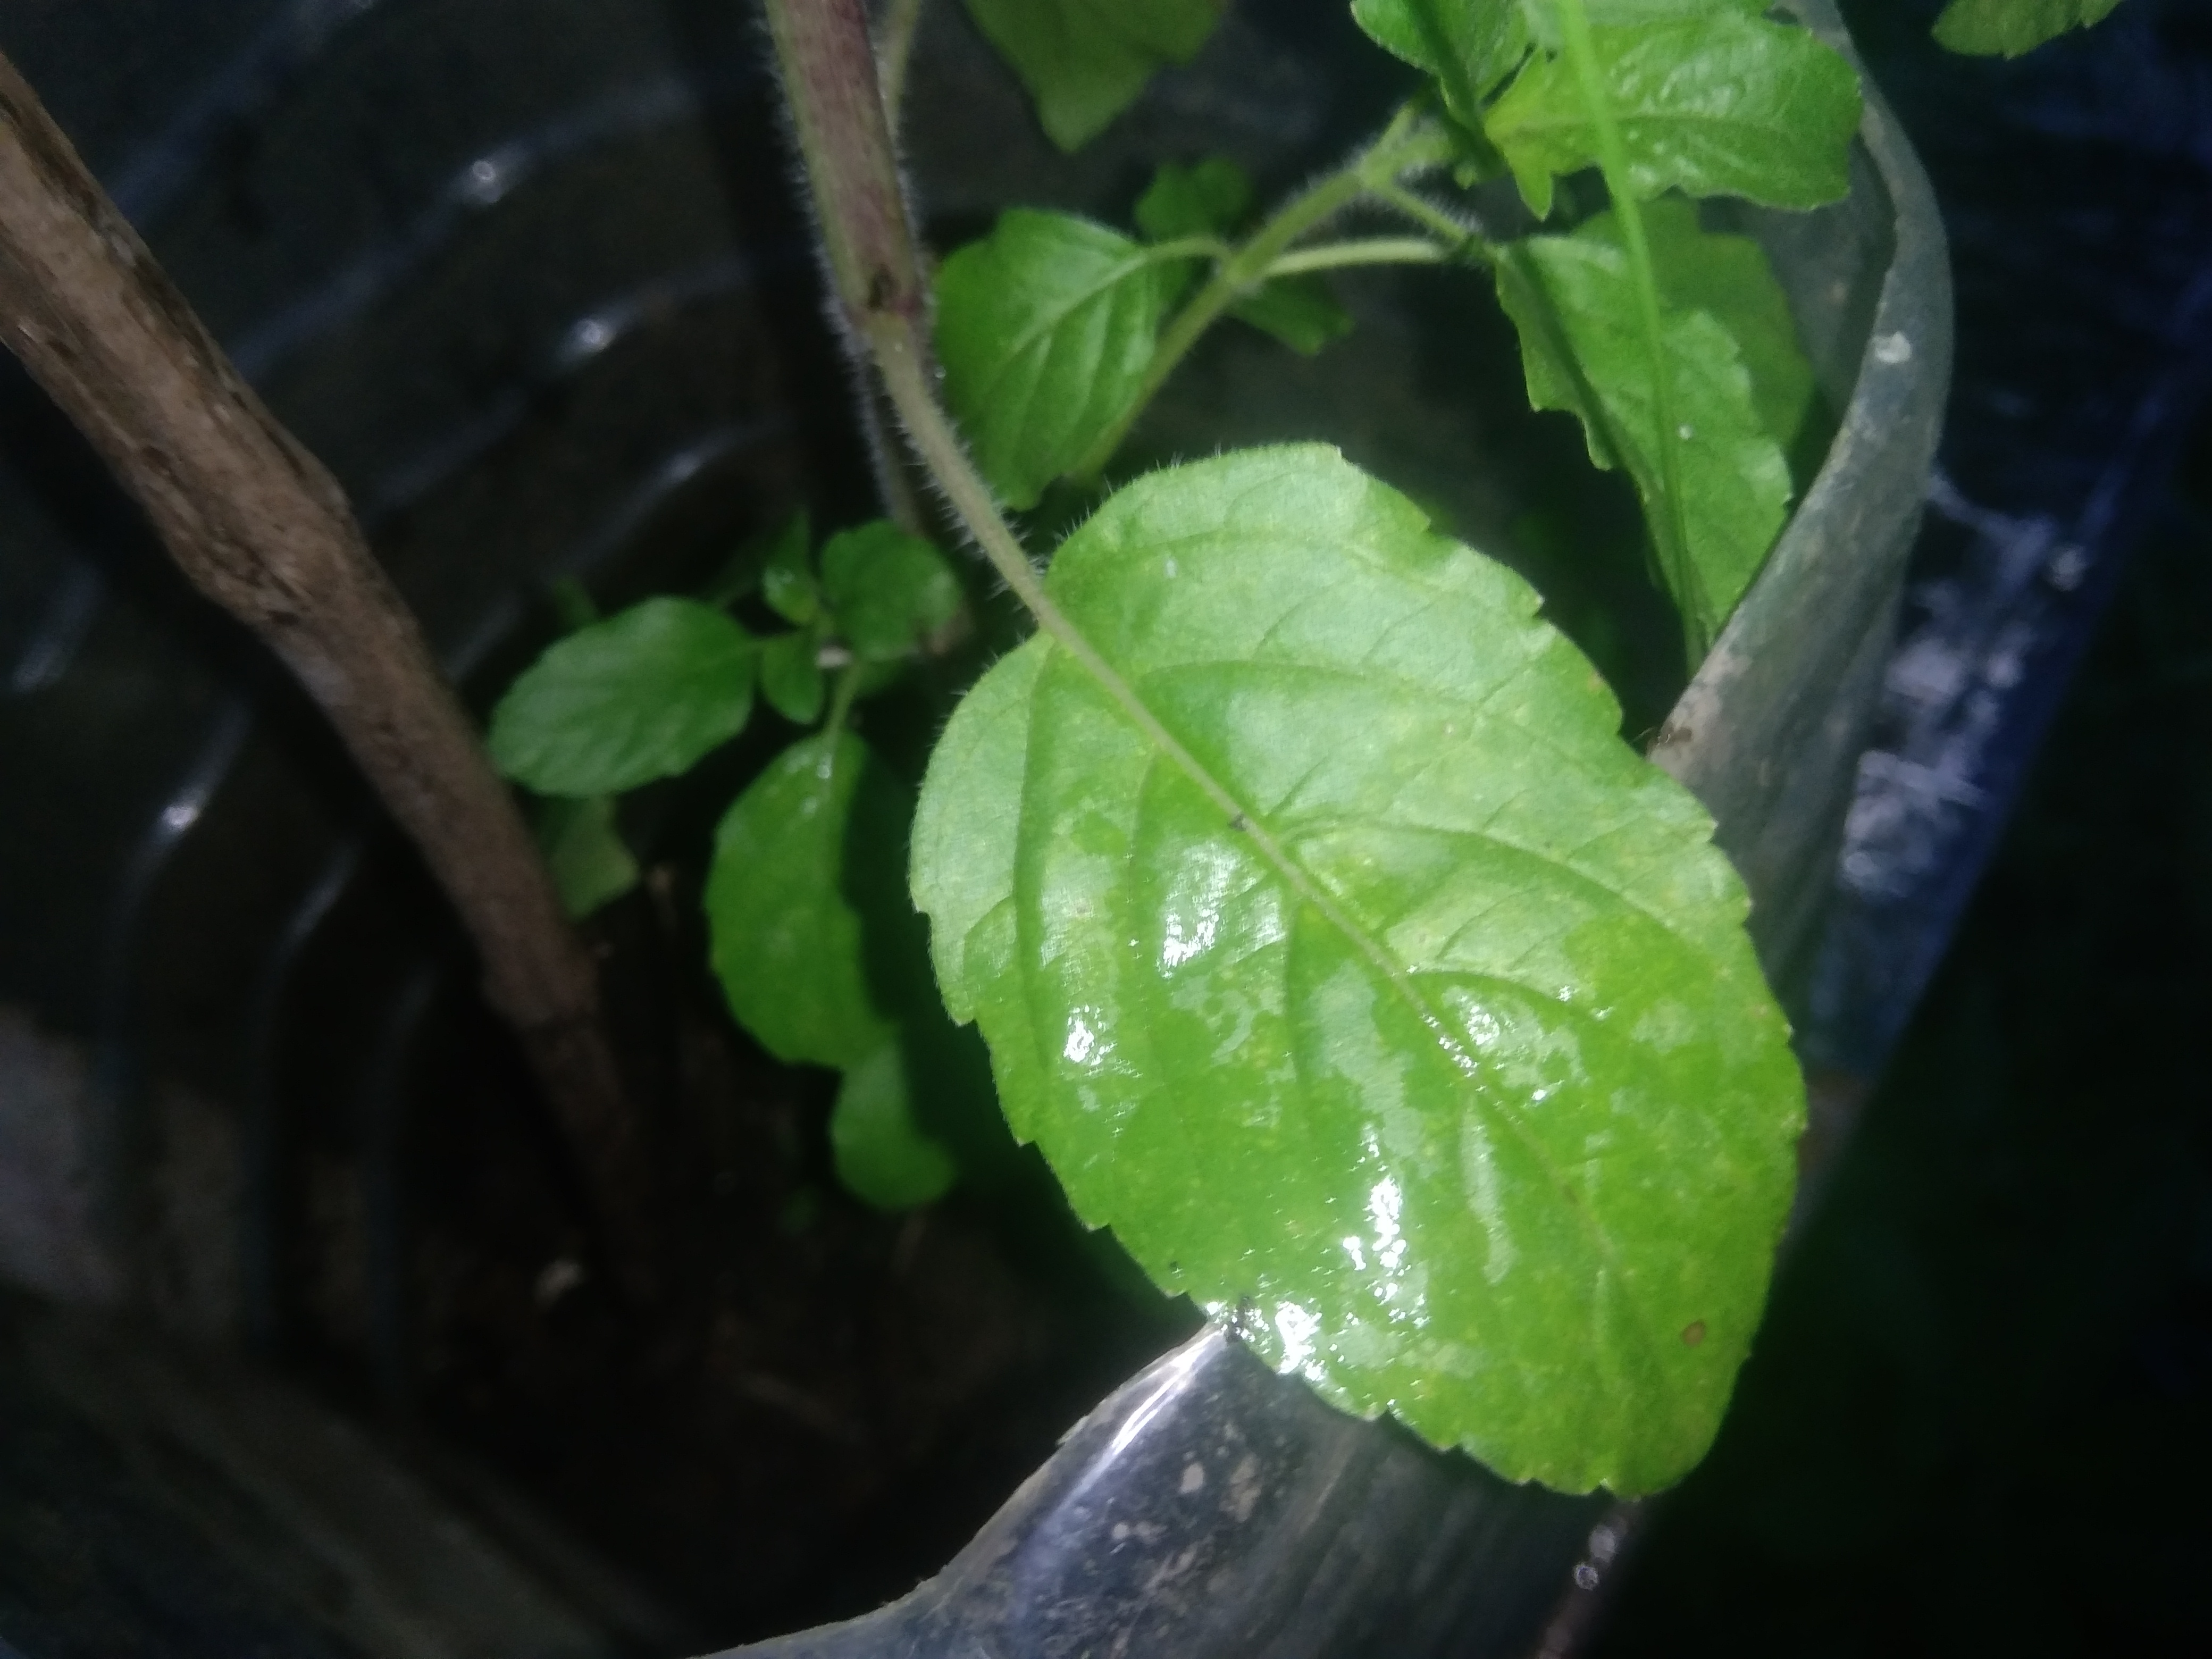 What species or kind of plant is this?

tulshi
